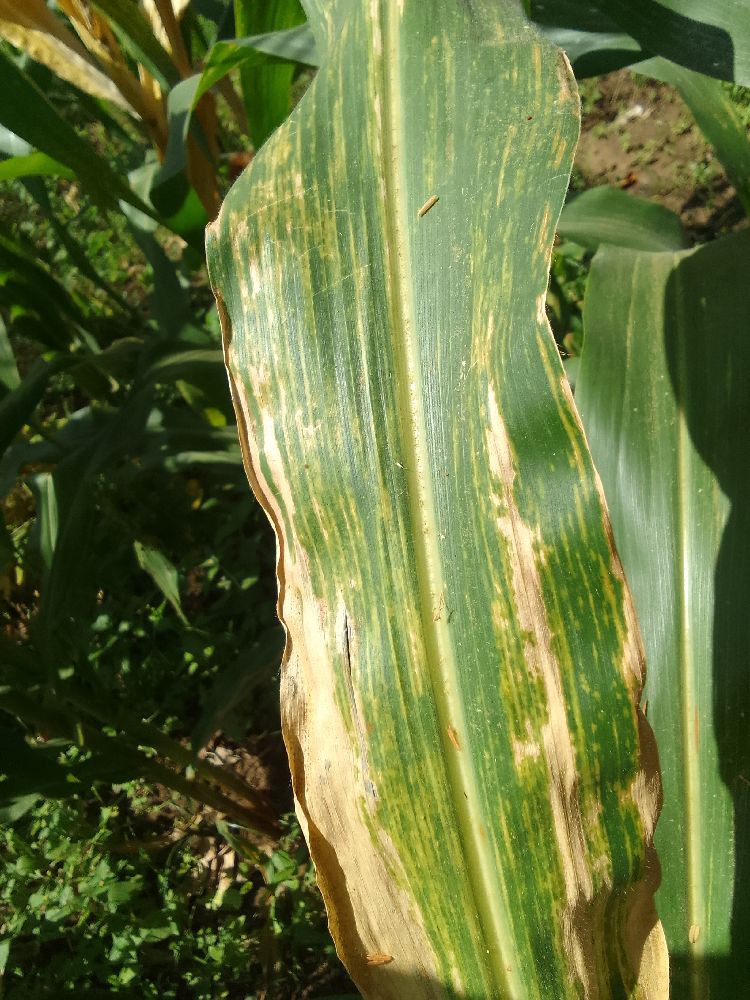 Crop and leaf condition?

maize, maize lethal necrosis
